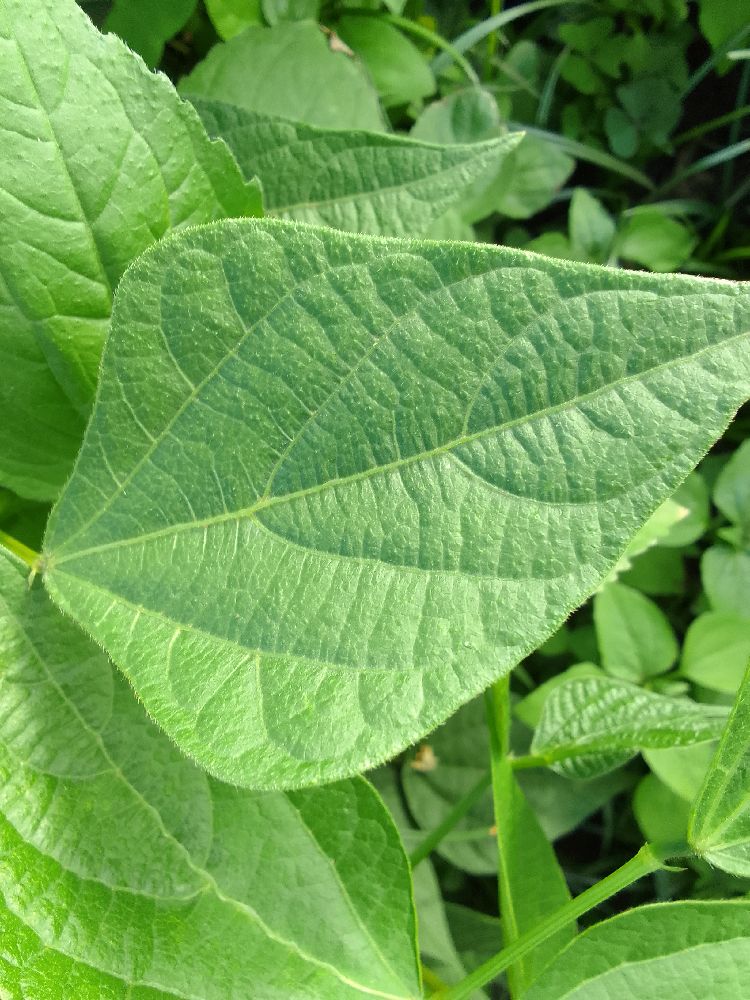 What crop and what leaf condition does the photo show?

common bean, healthy
